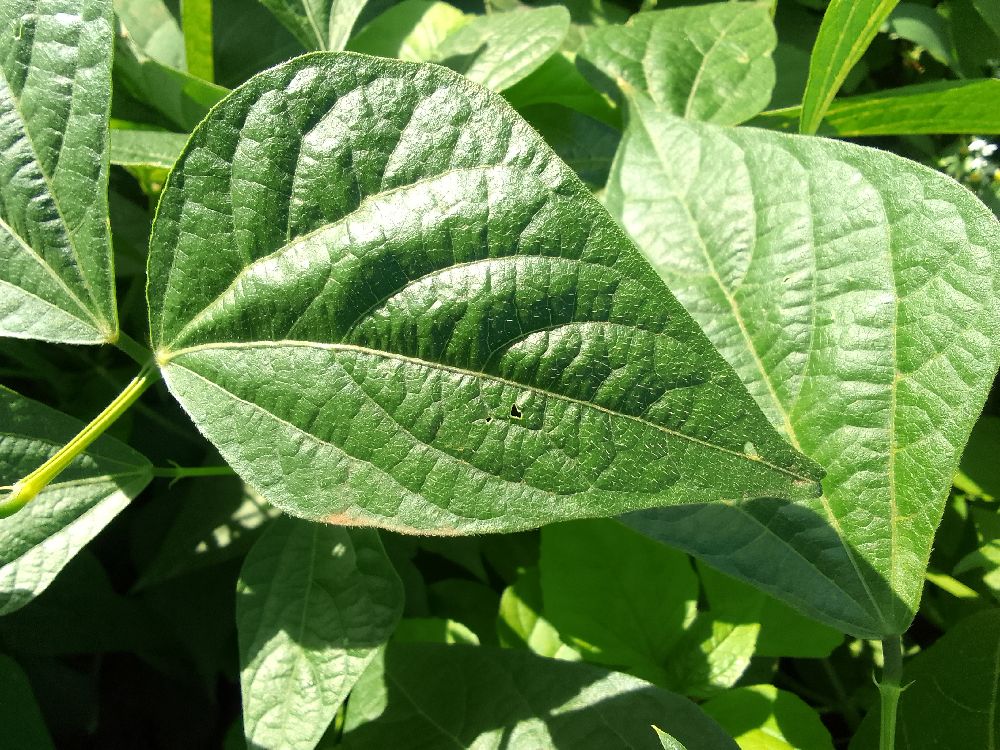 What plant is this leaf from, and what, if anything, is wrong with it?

common bean, healthy
